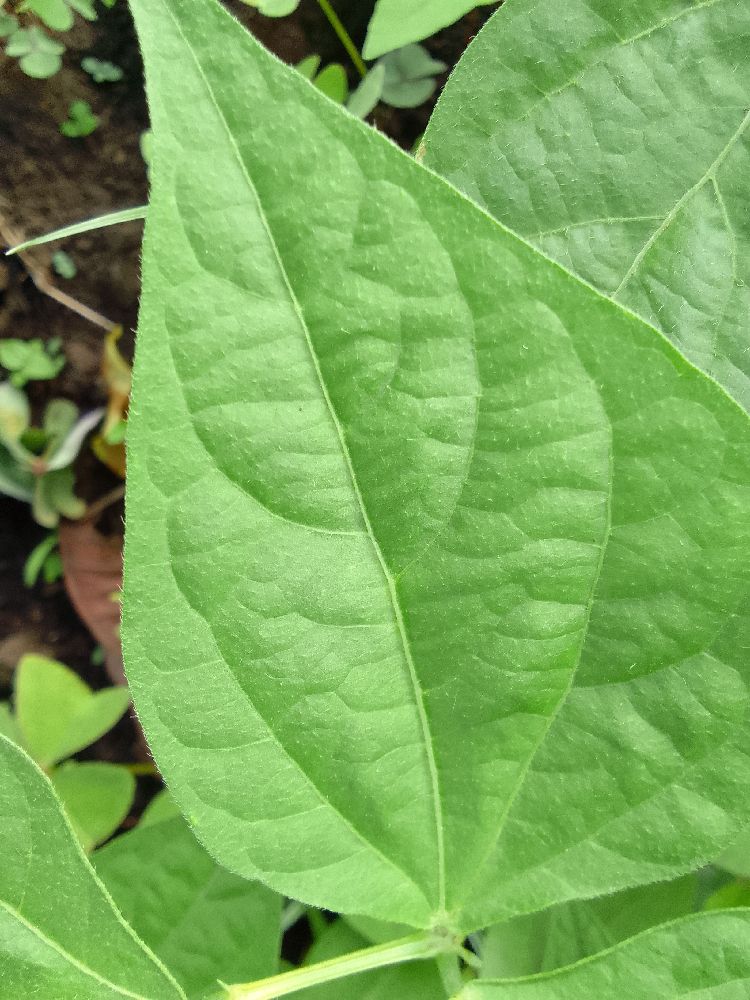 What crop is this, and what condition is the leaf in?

common bean, healthy
